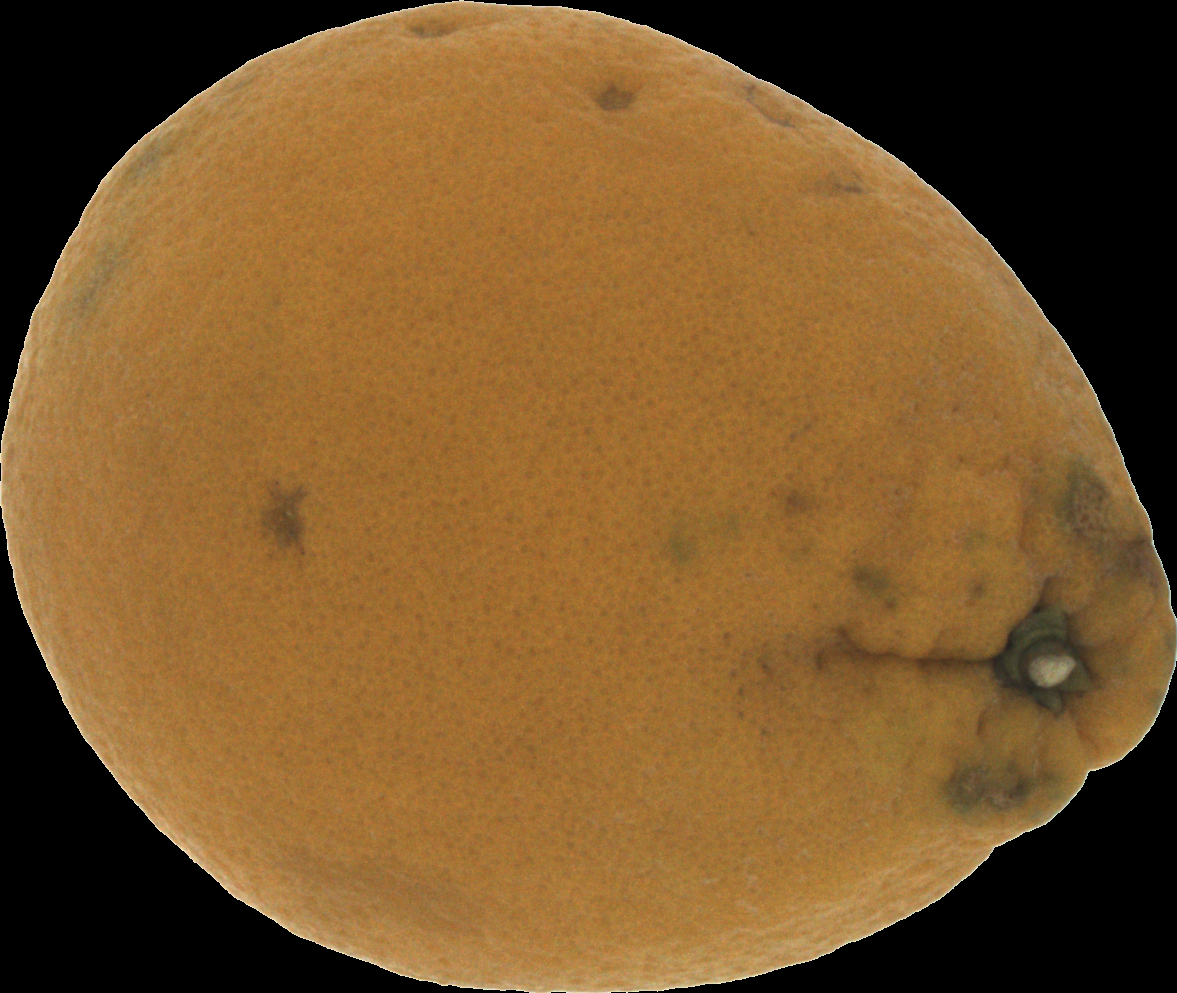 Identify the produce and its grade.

orange, bad
